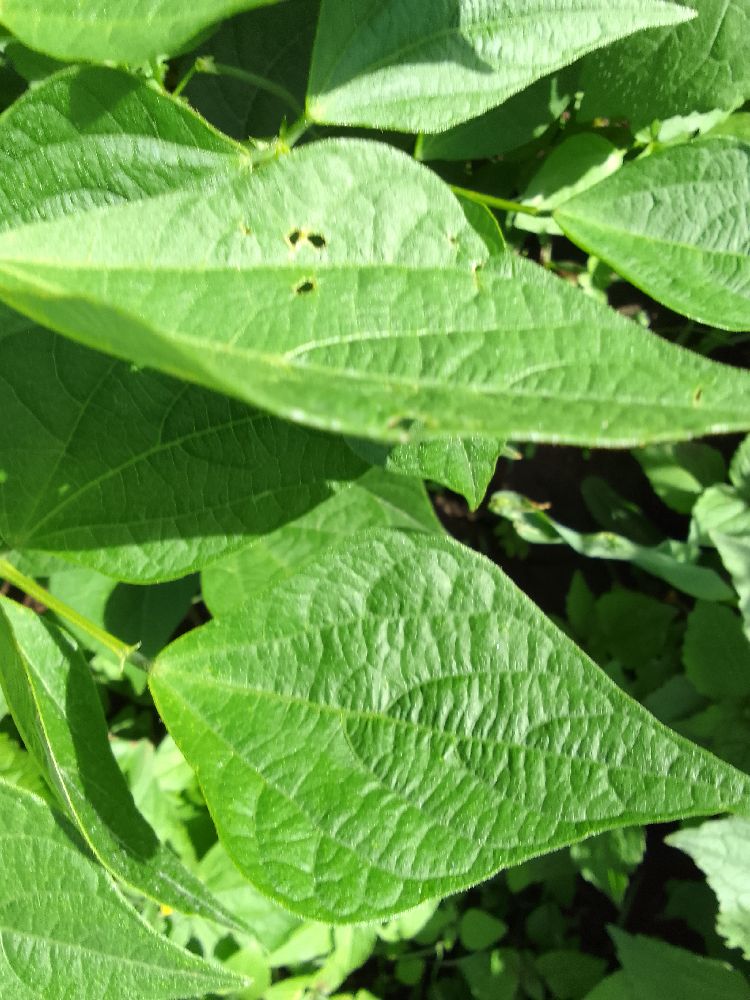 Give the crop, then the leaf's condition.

common bean, healthy
